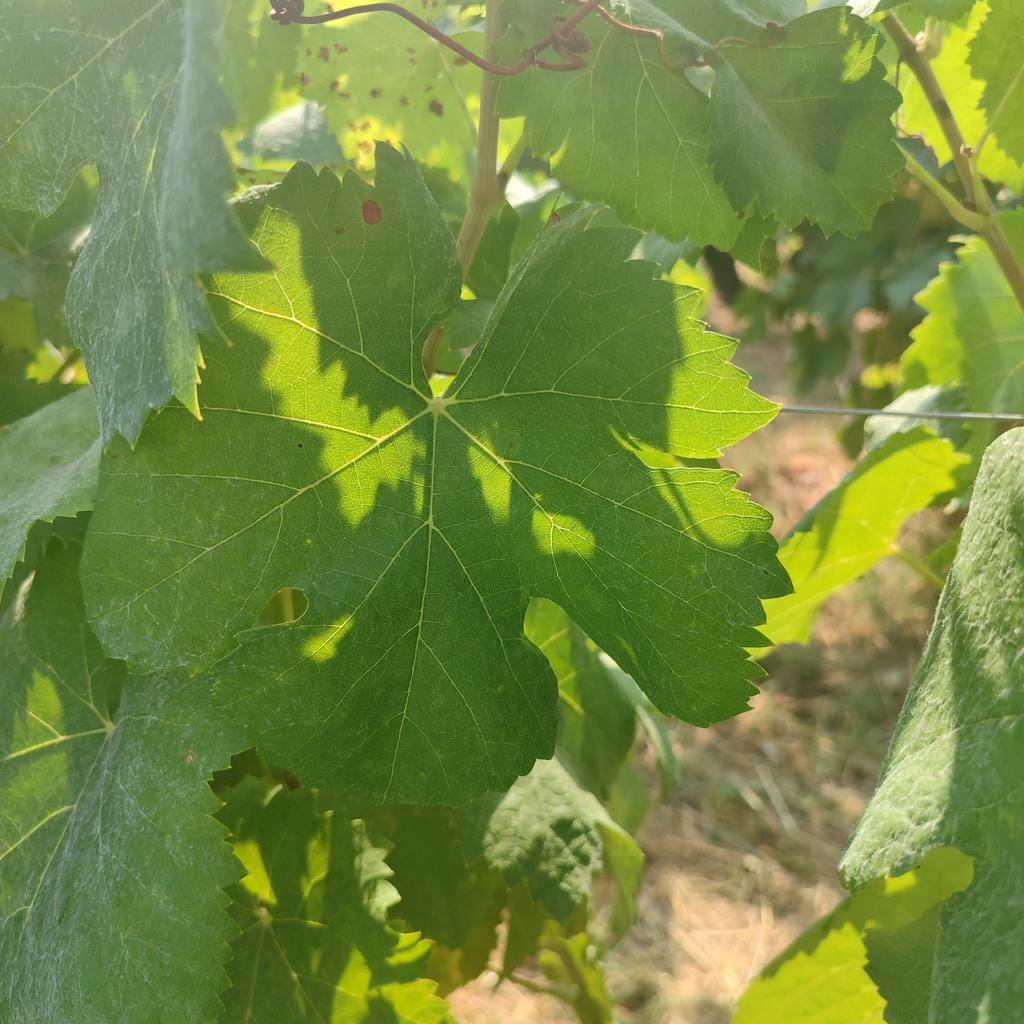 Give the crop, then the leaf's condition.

grapevine, healthy
